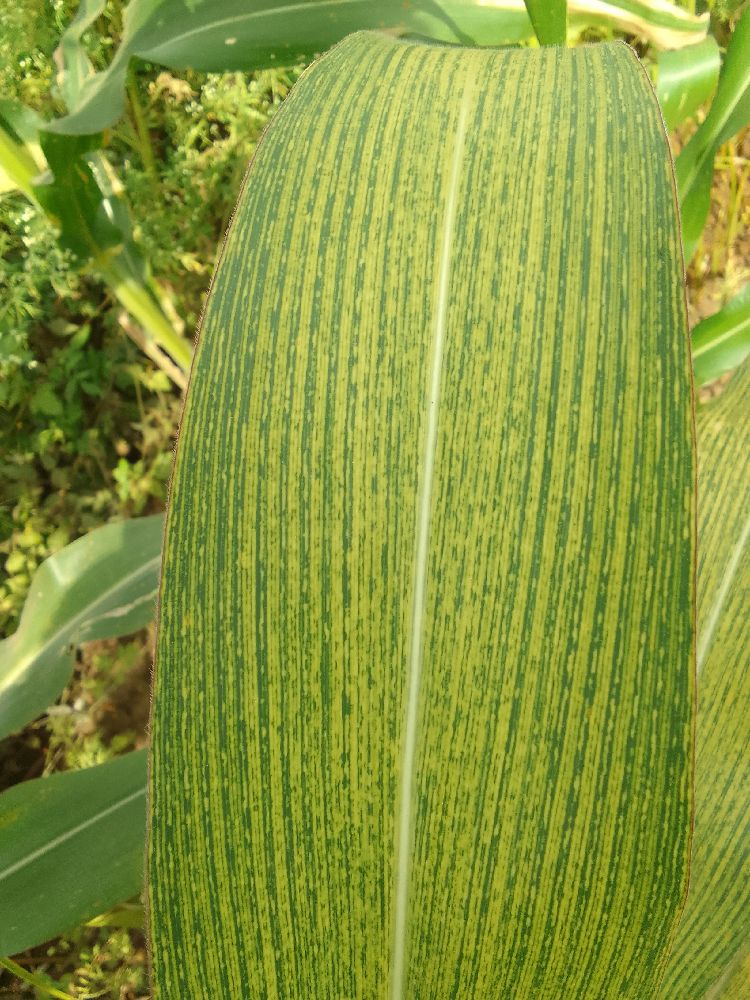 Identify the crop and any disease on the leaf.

maize, maize streak virus
